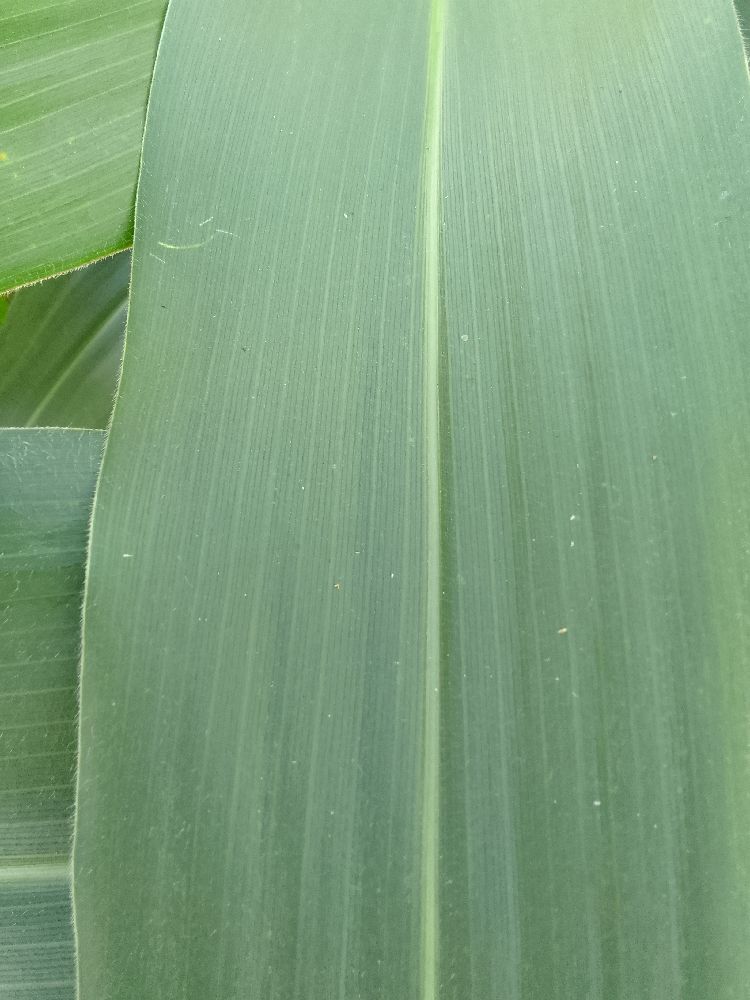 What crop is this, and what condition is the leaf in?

maize, healthy
